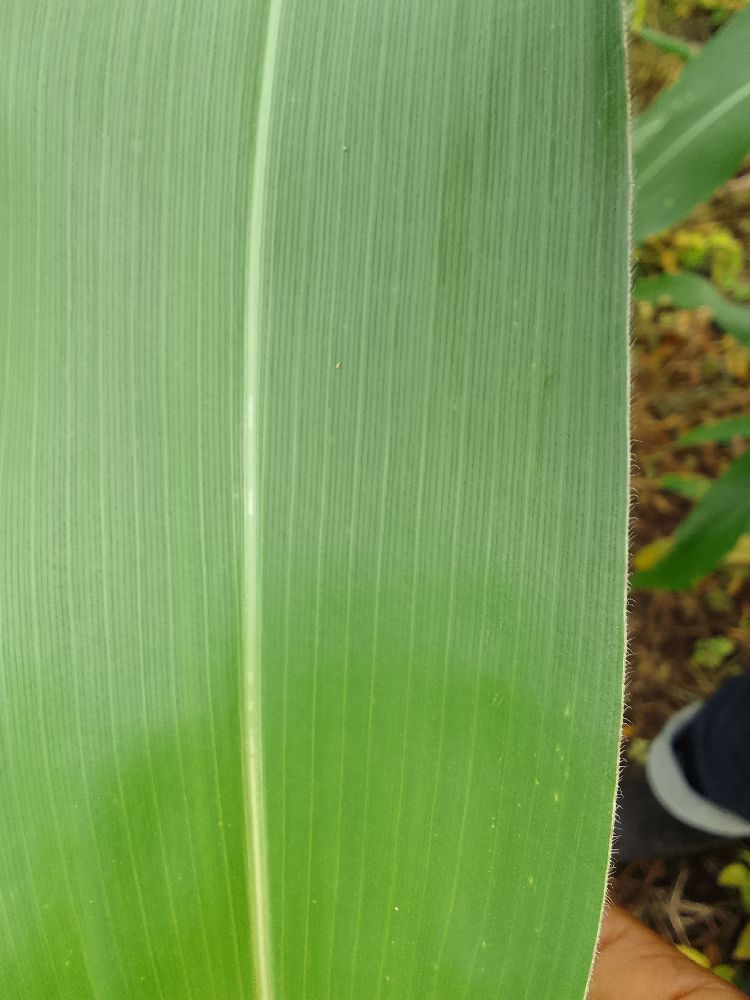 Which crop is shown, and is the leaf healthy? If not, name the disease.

maize, healthy
